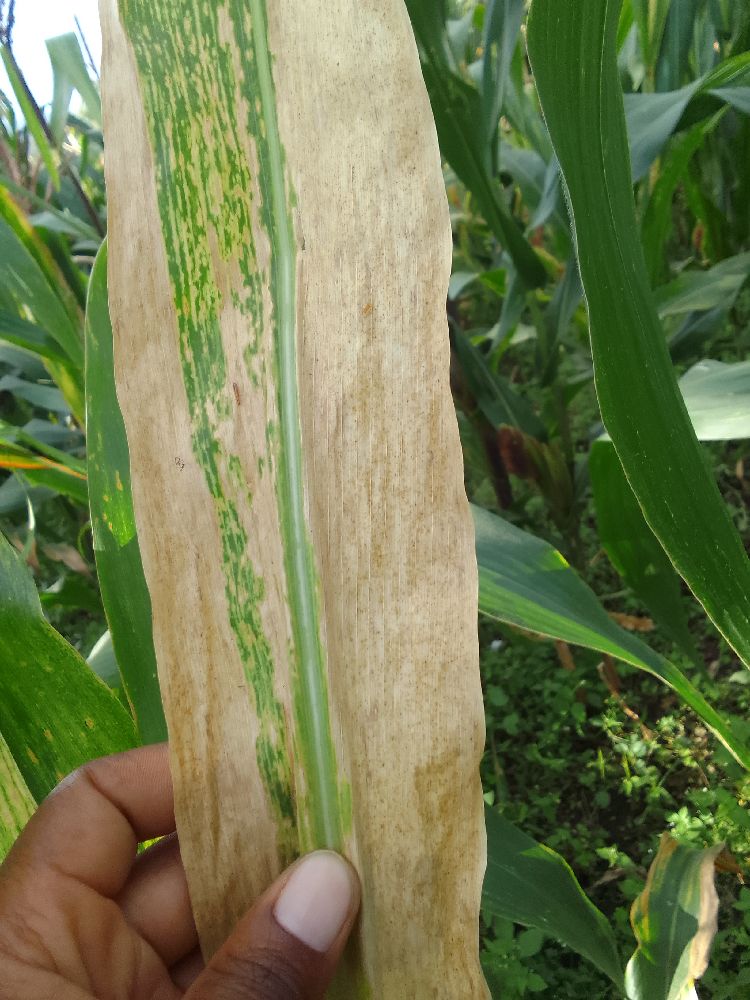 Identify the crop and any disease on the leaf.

maize, maize lethal necrosis
